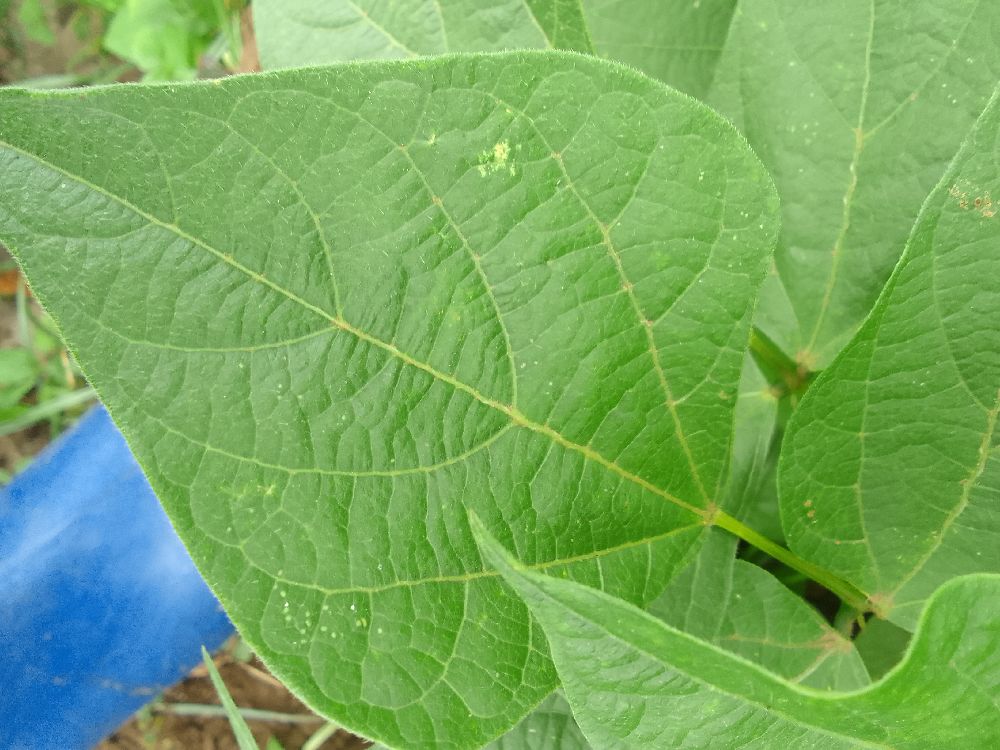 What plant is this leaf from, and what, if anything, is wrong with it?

common bean, healthy
